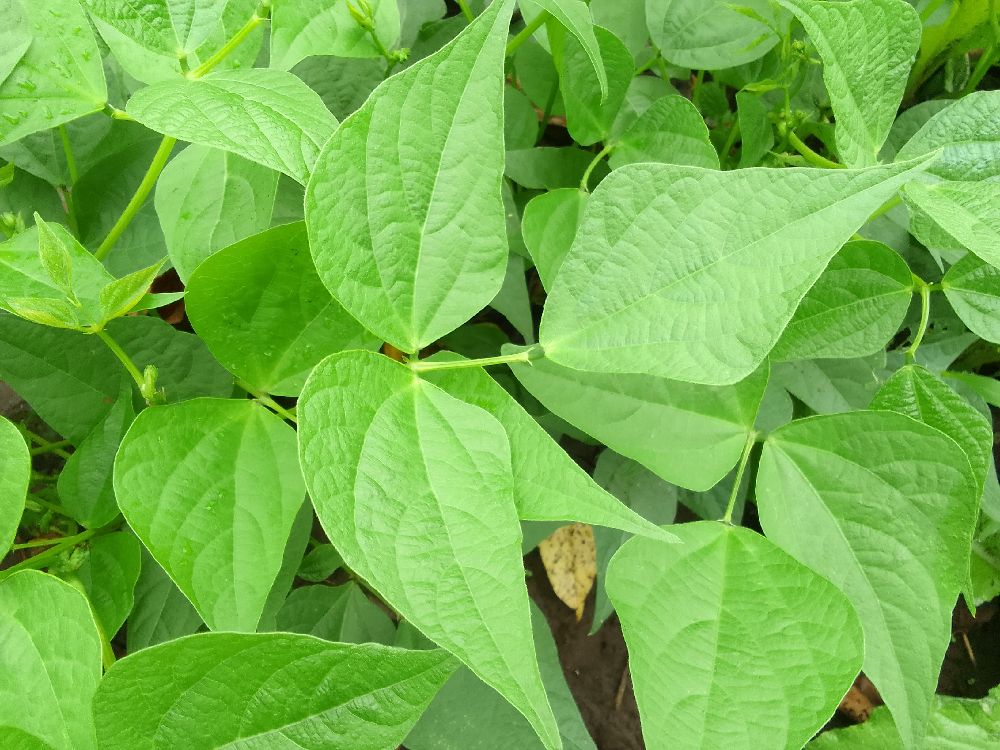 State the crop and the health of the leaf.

common bean, healthy
